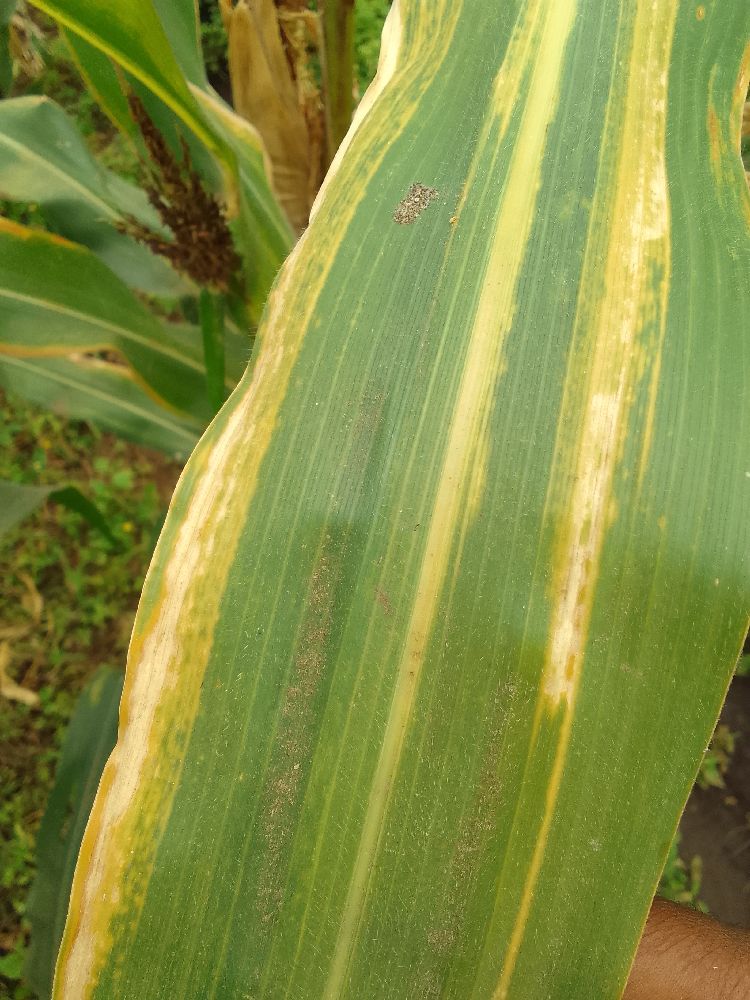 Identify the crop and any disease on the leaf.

maize, maize lethal necrosis
